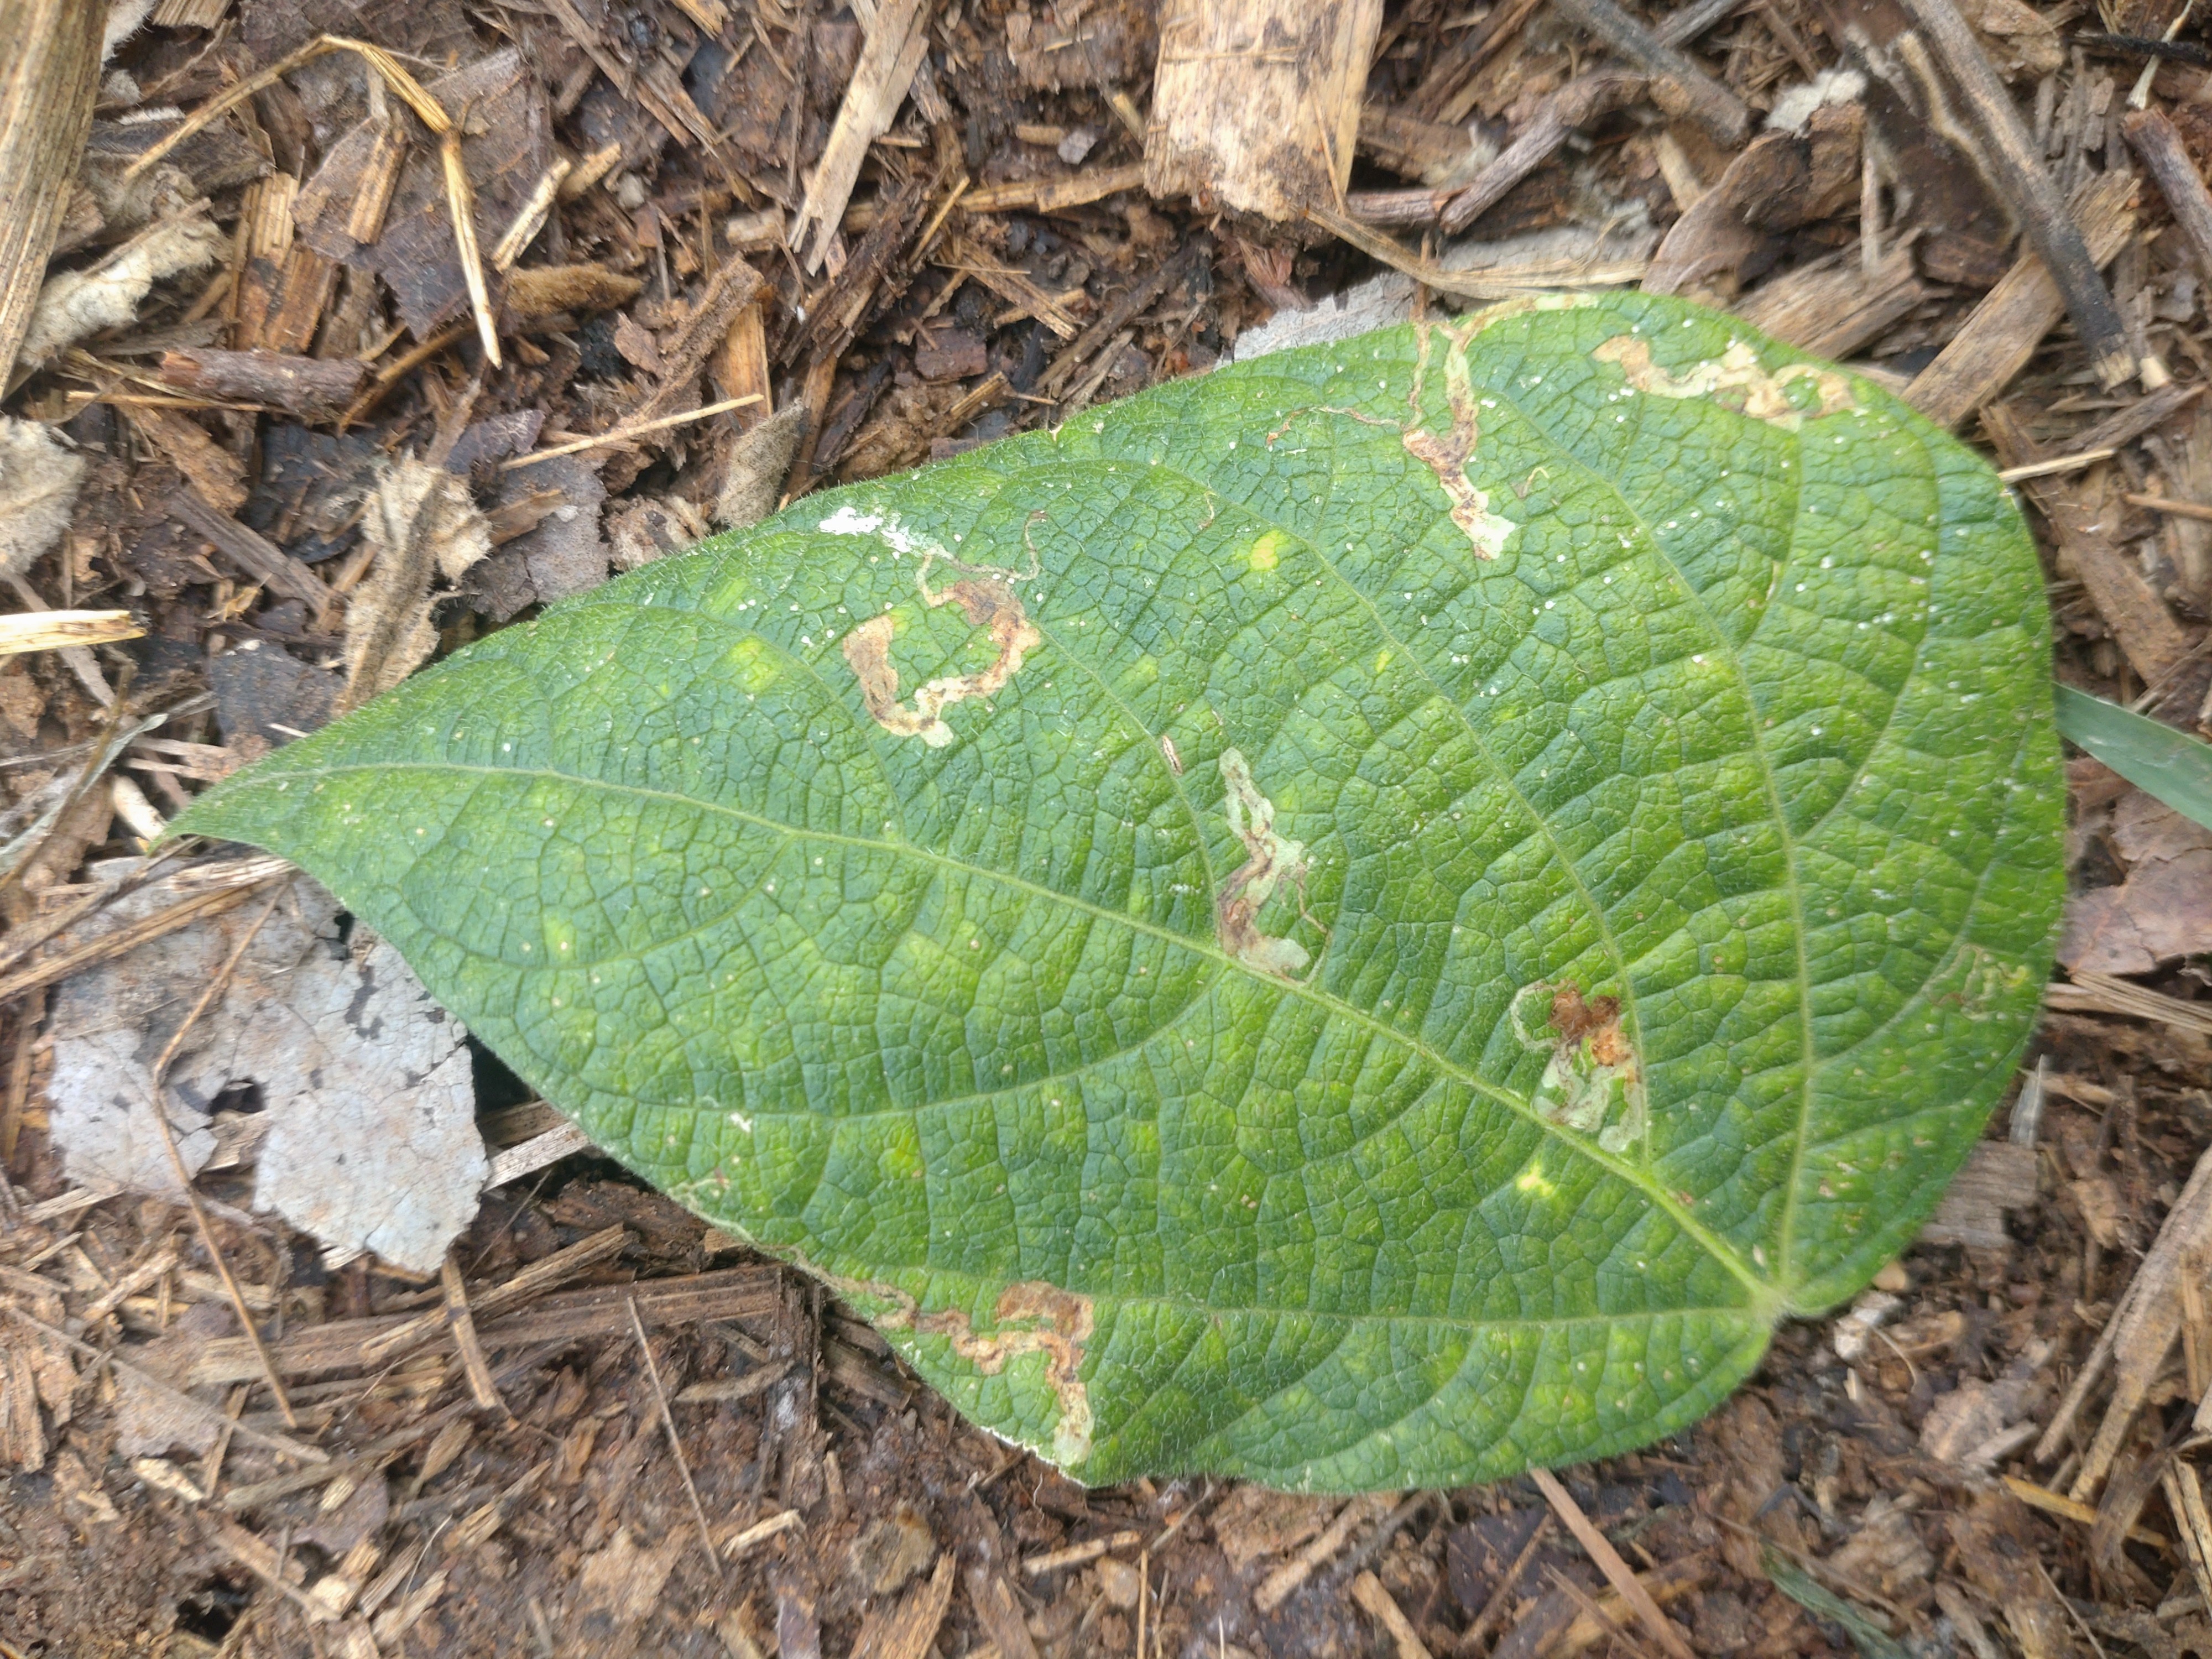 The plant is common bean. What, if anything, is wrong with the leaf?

anthracnose
